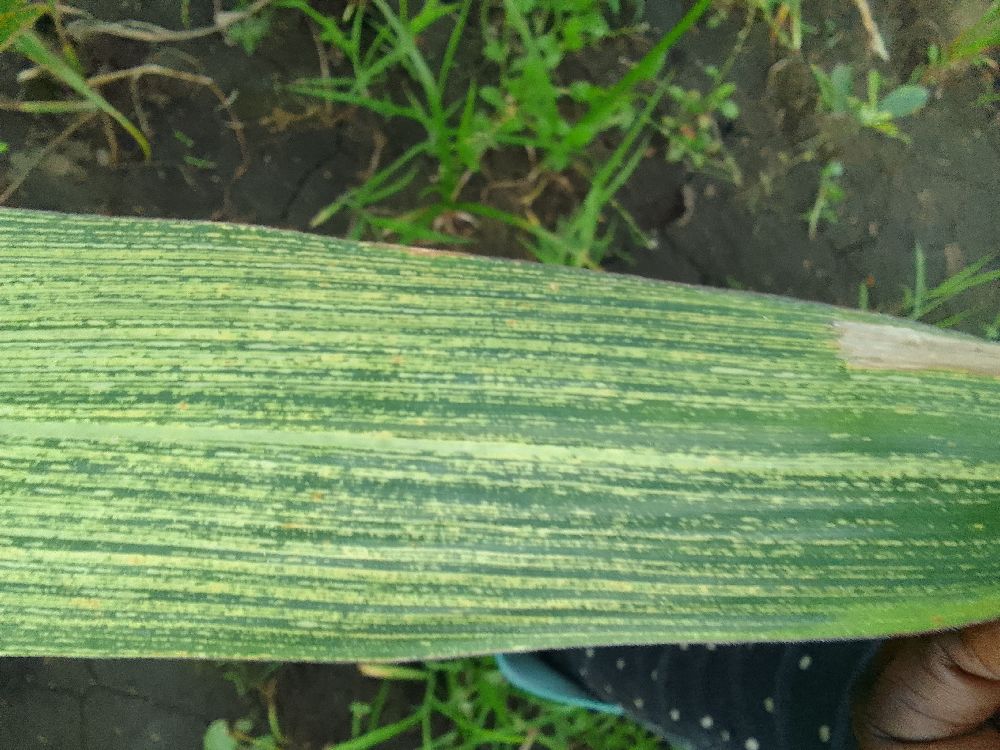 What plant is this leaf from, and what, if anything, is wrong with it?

maize, maize streak virus
